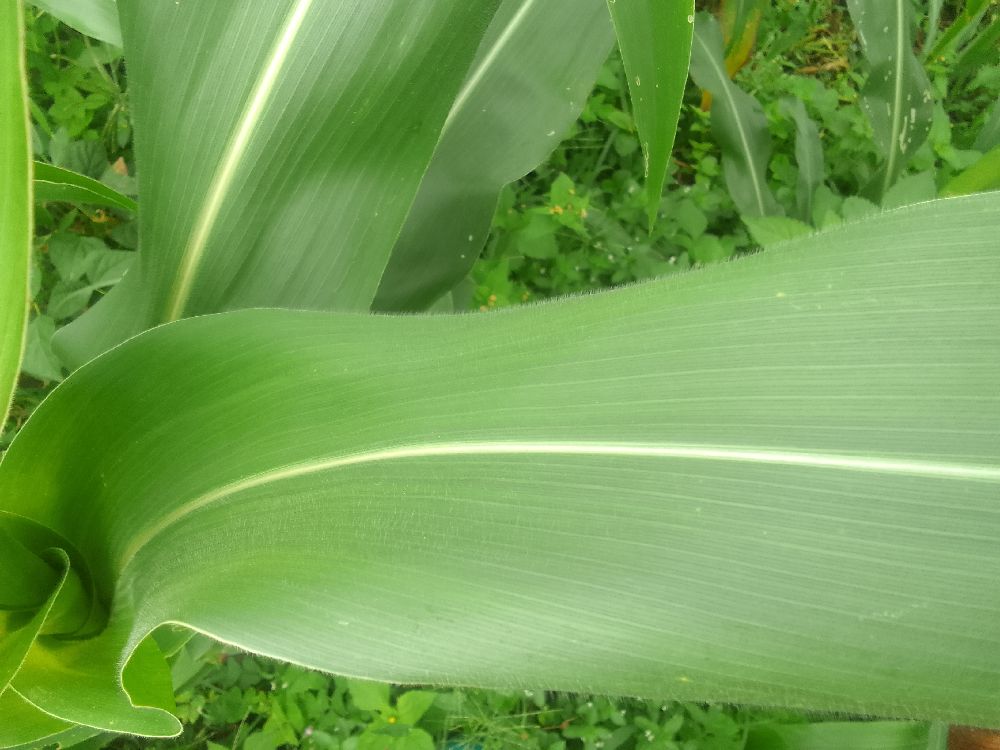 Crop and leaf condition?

maize, healthy
